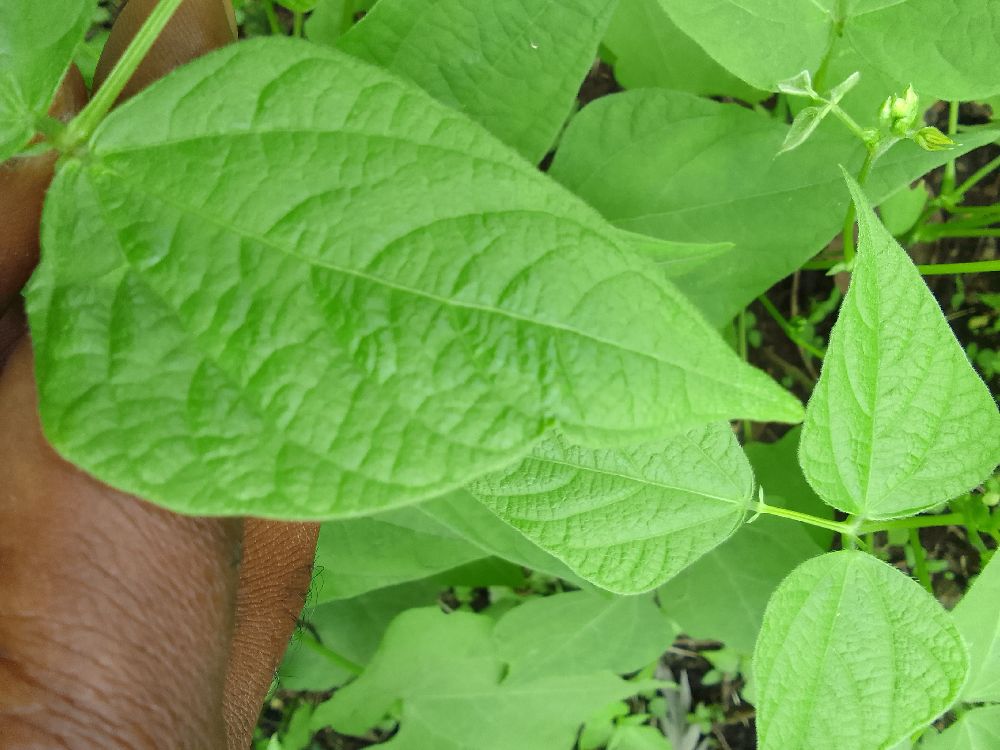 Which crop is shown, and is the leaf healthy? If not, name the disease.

common bean, healthy
